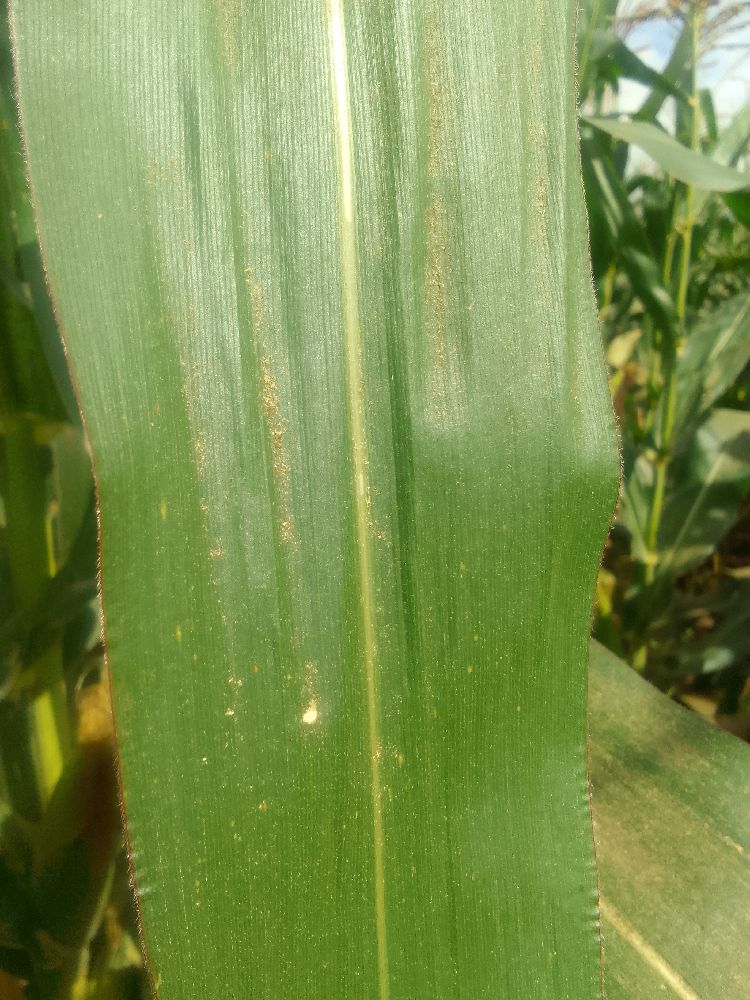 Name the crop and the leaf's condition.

maize, healthy
